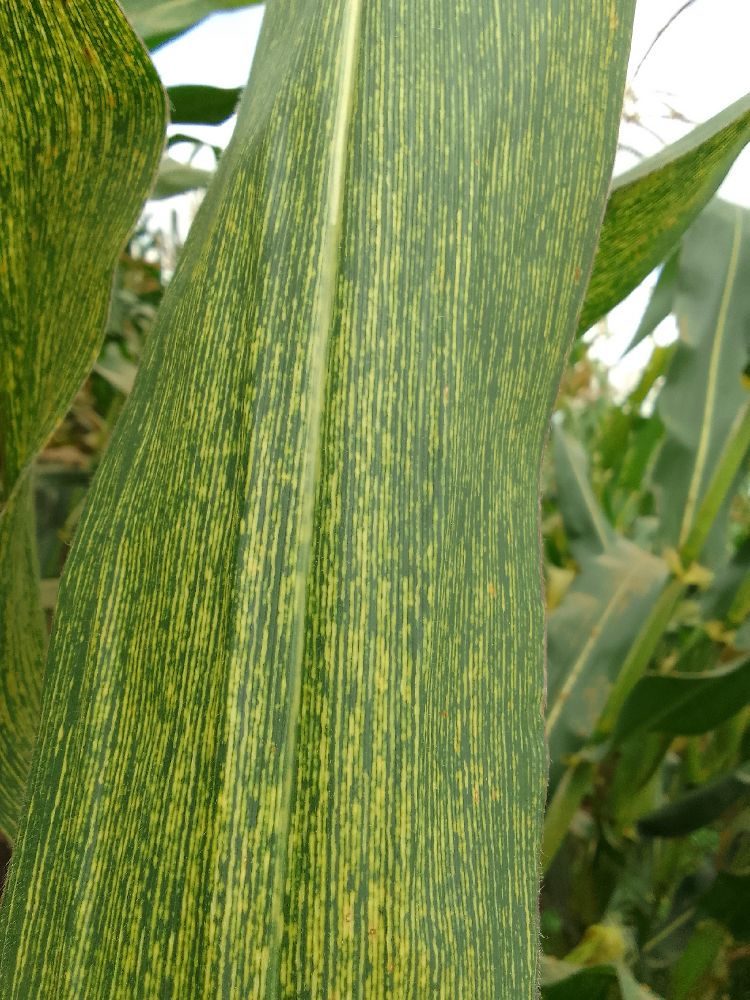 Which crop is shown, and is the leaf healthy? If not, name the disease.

maize, maize streak virus
